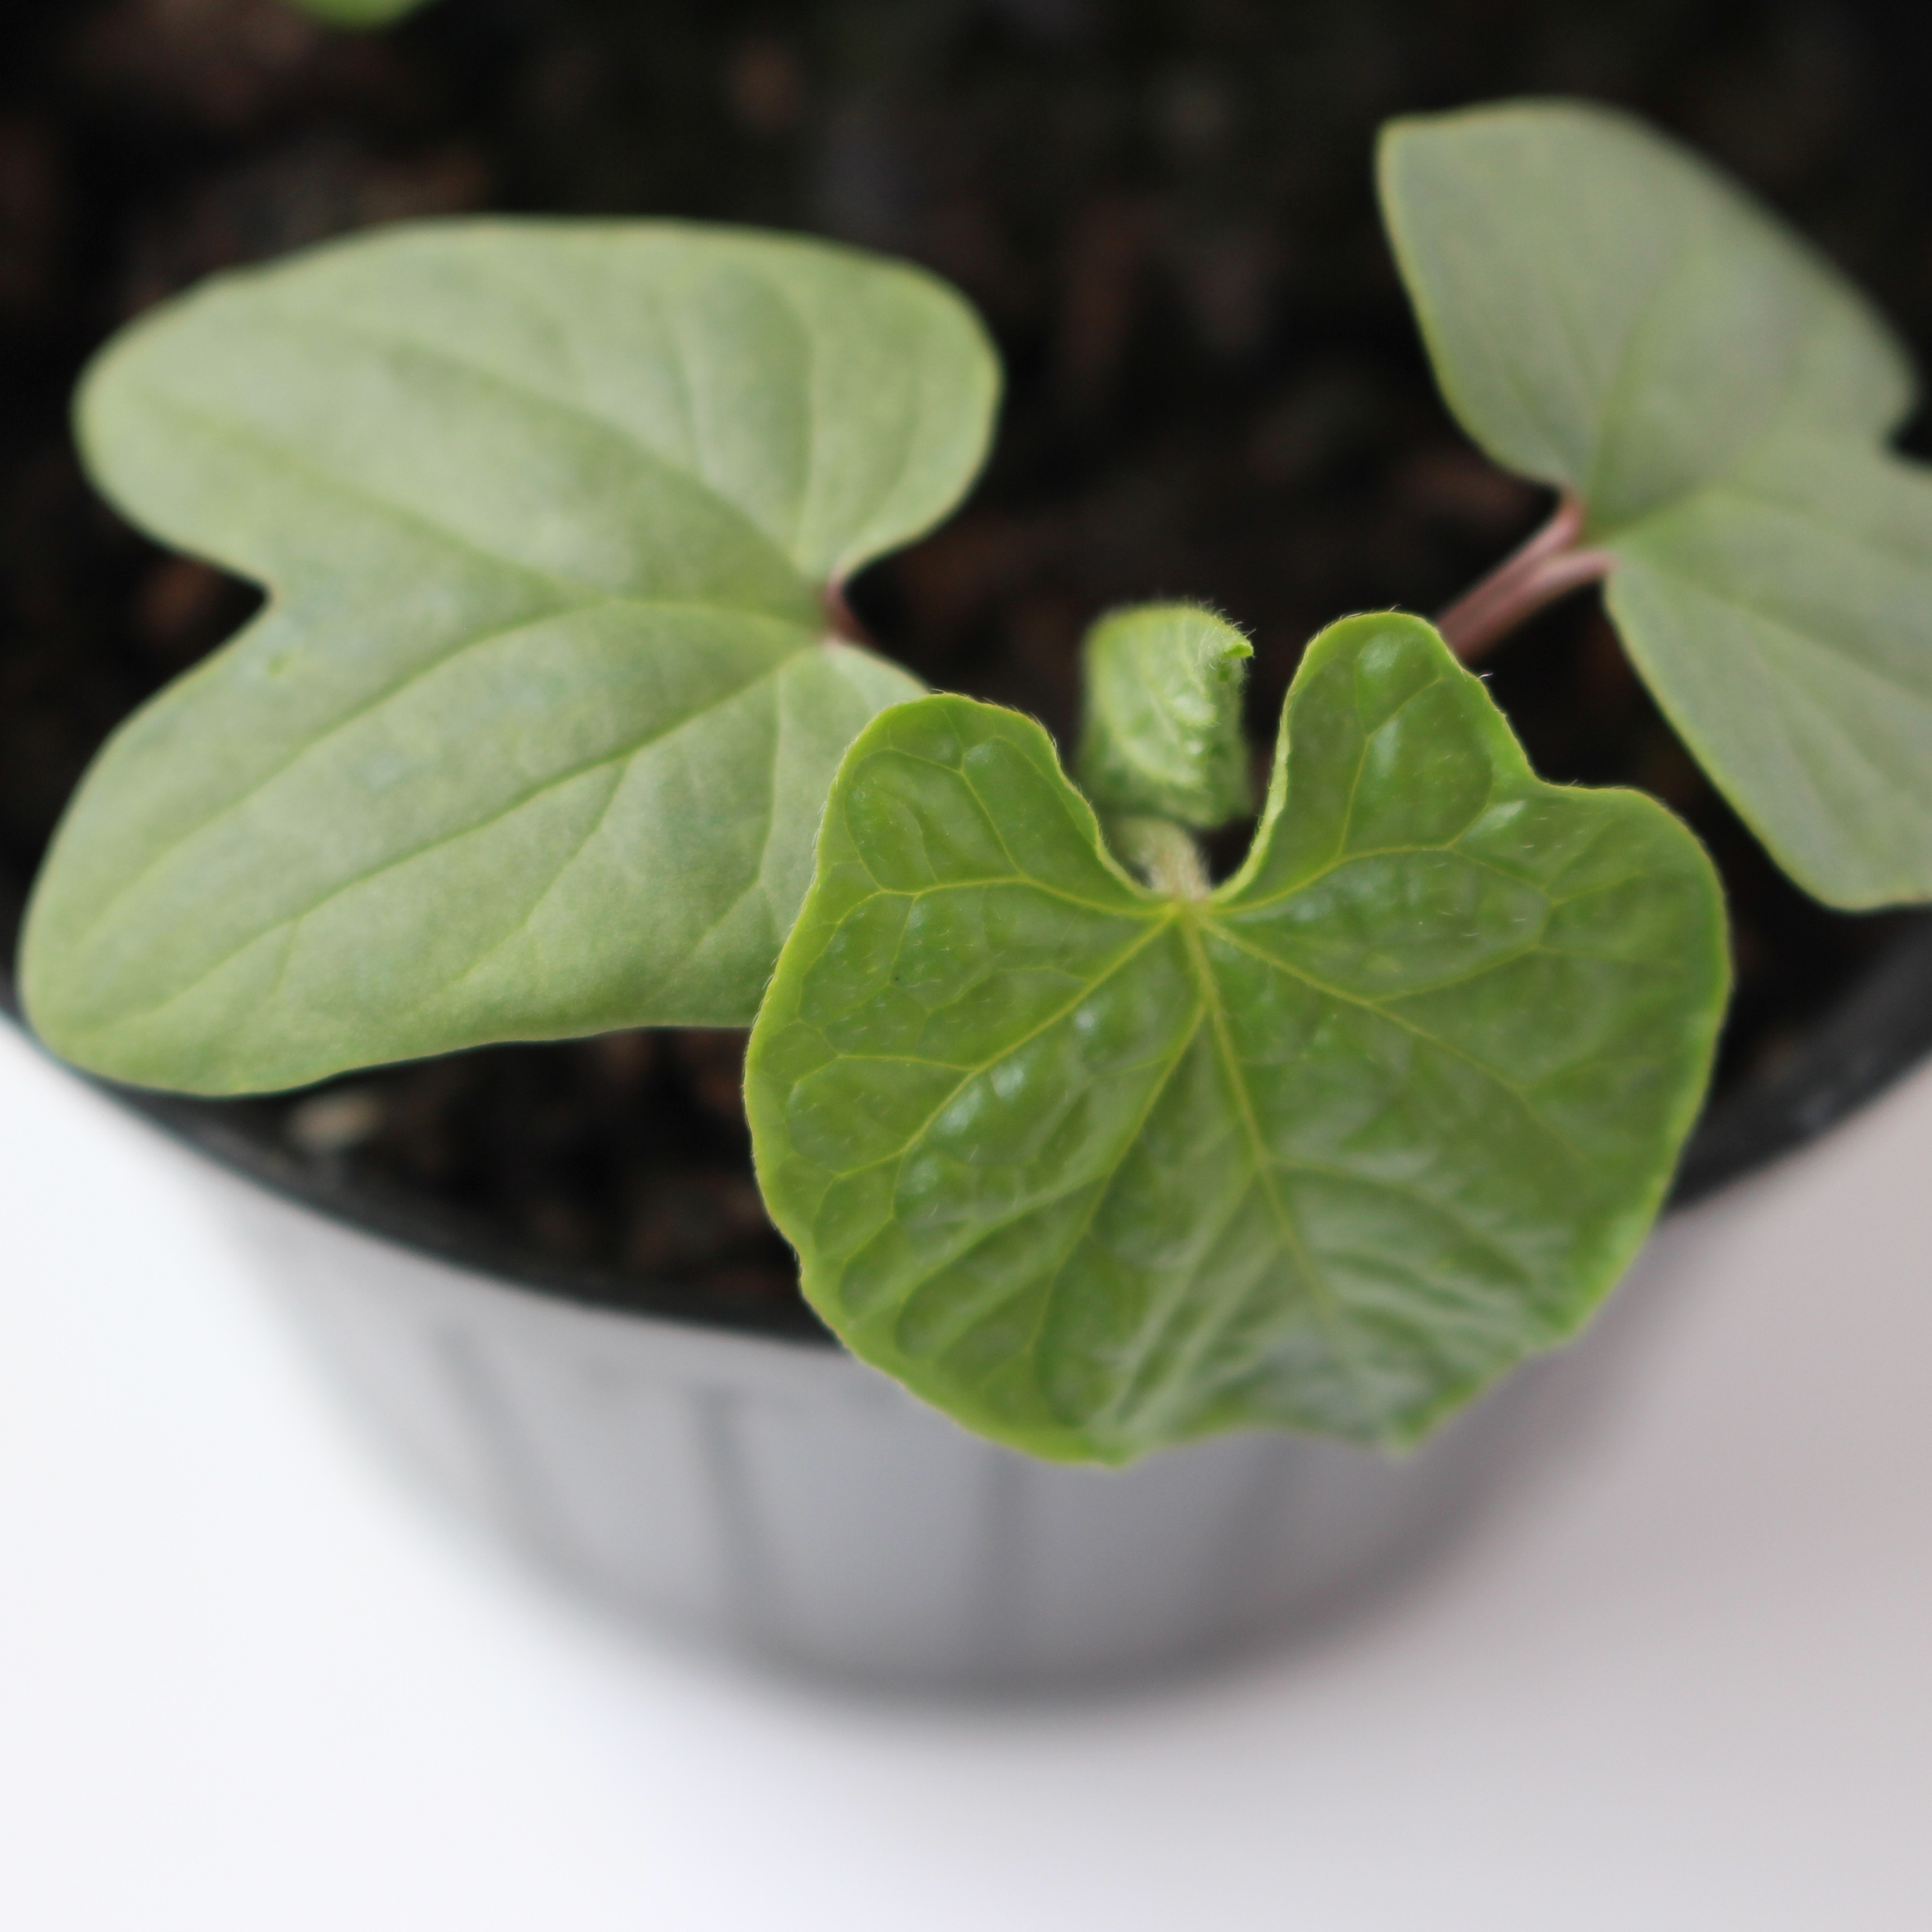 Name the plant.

Convolvulus arvensis
